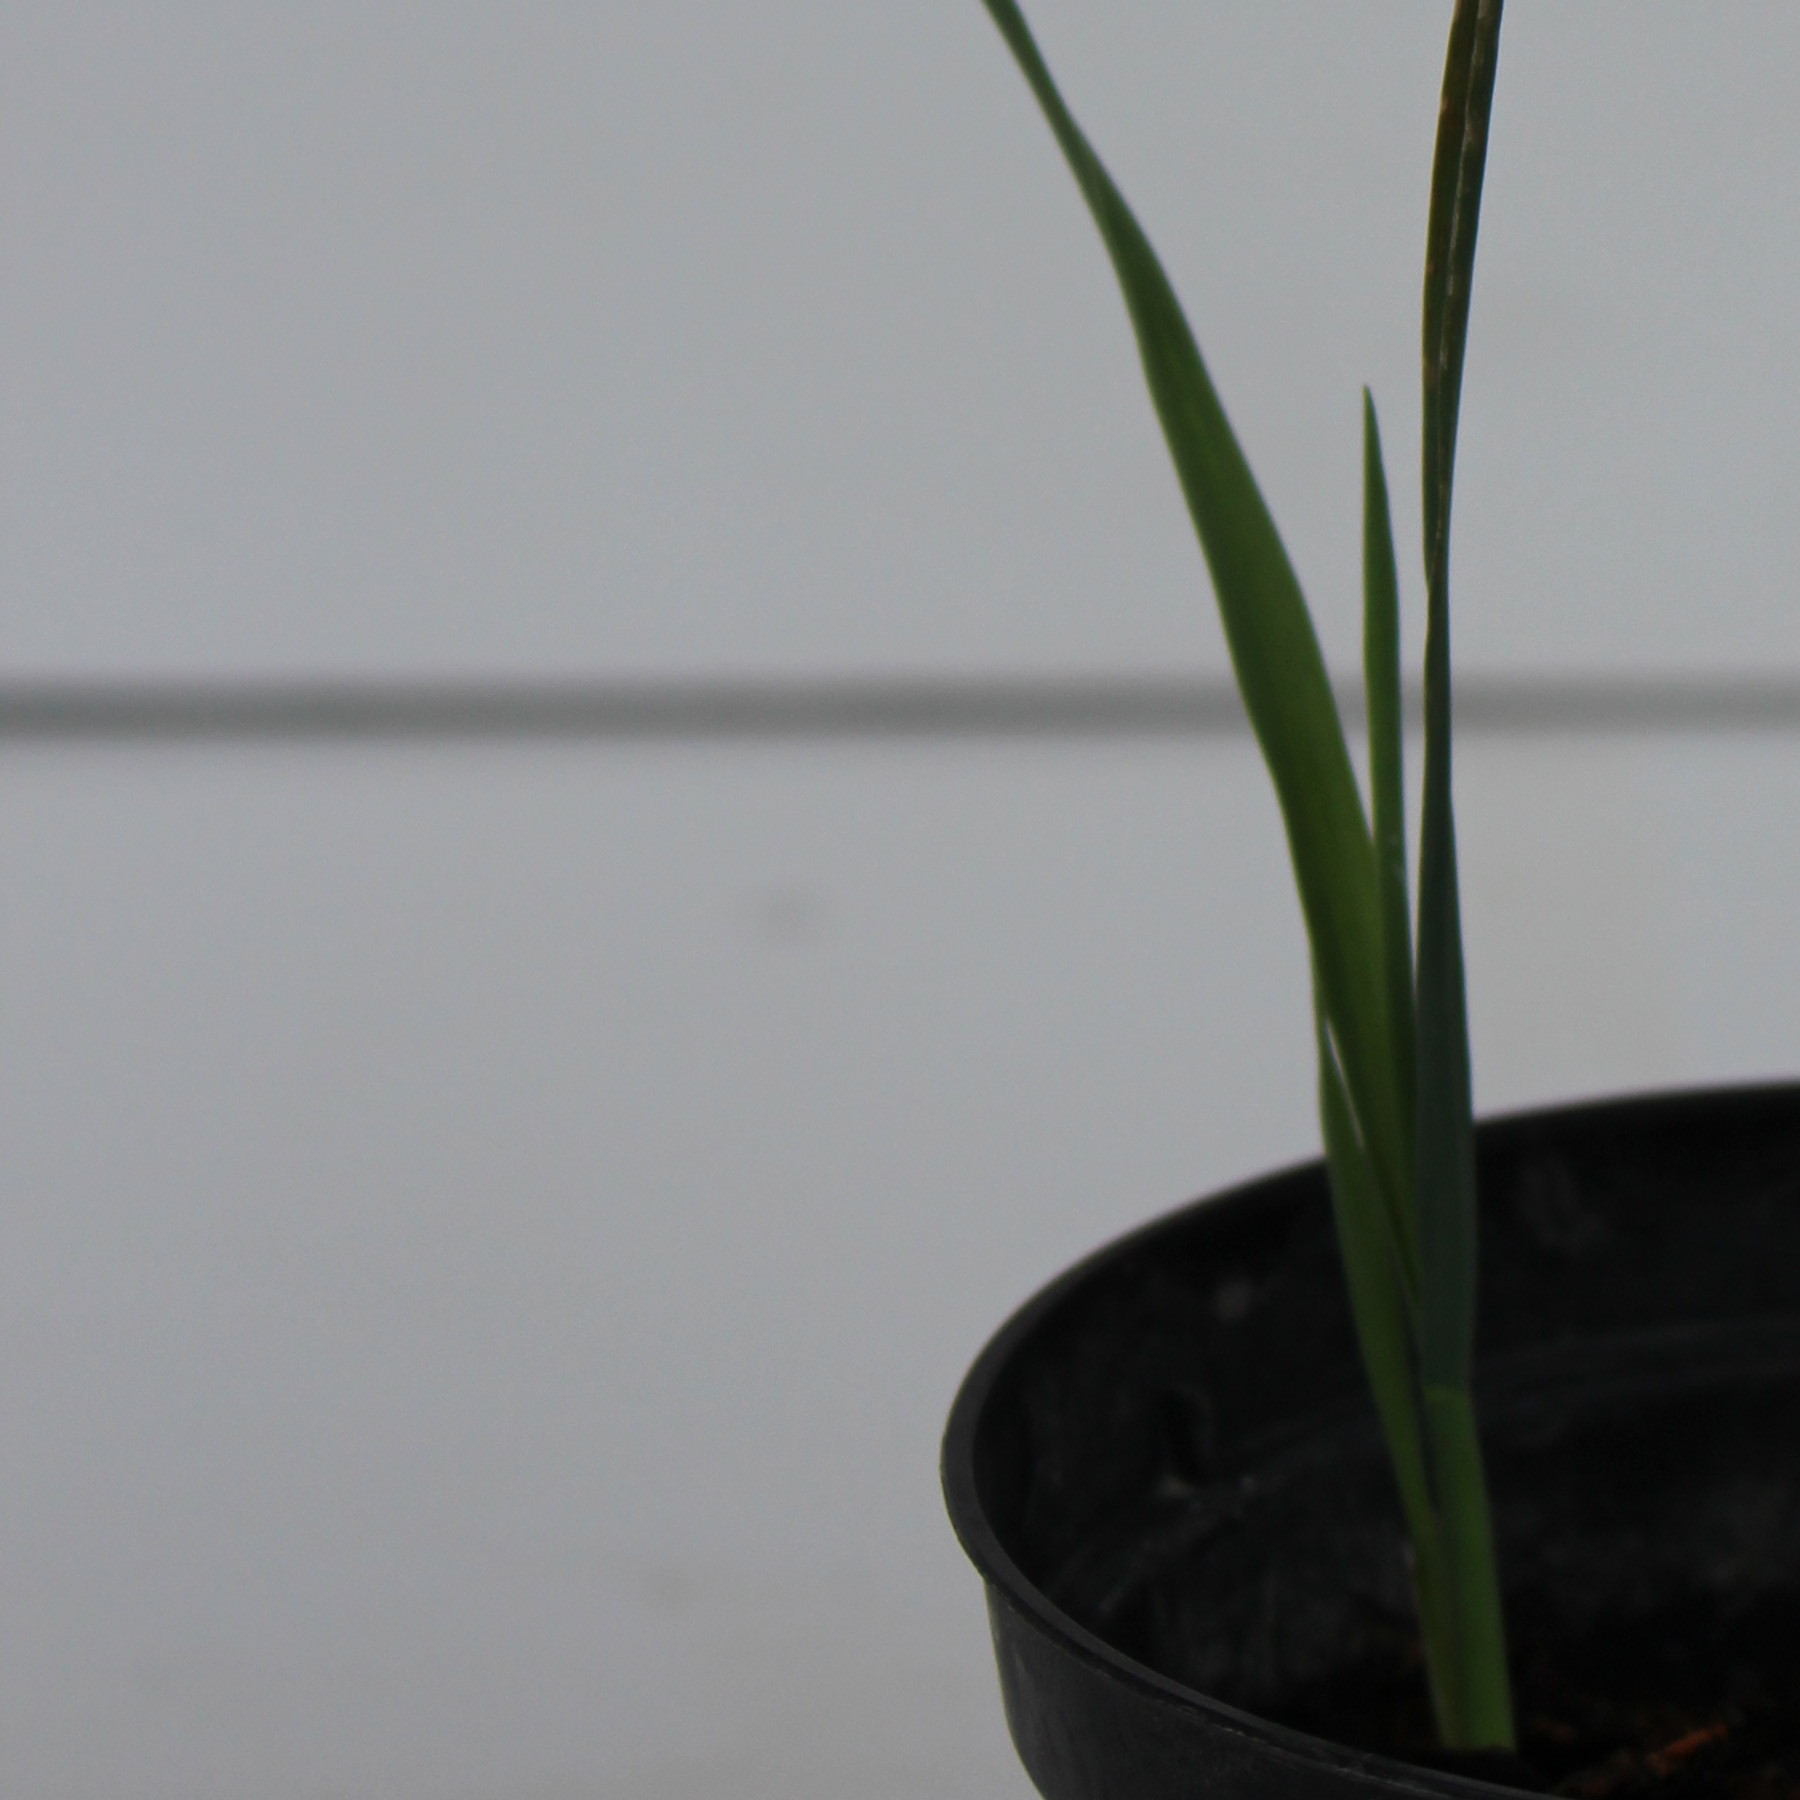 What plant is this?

Avena sterilis
